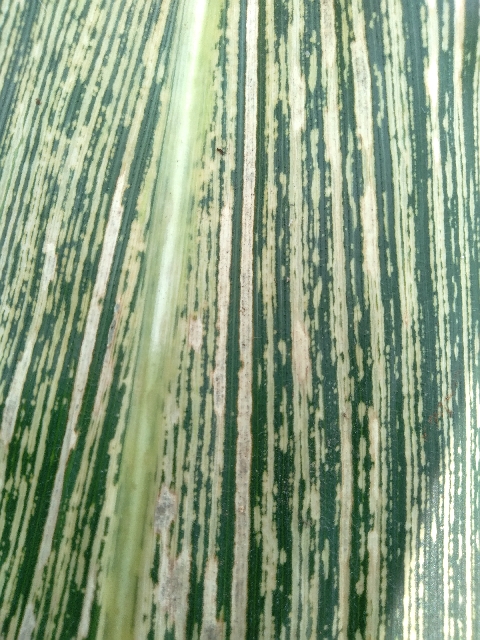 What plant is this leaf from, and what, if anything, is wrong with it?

maize, maize streak virus
